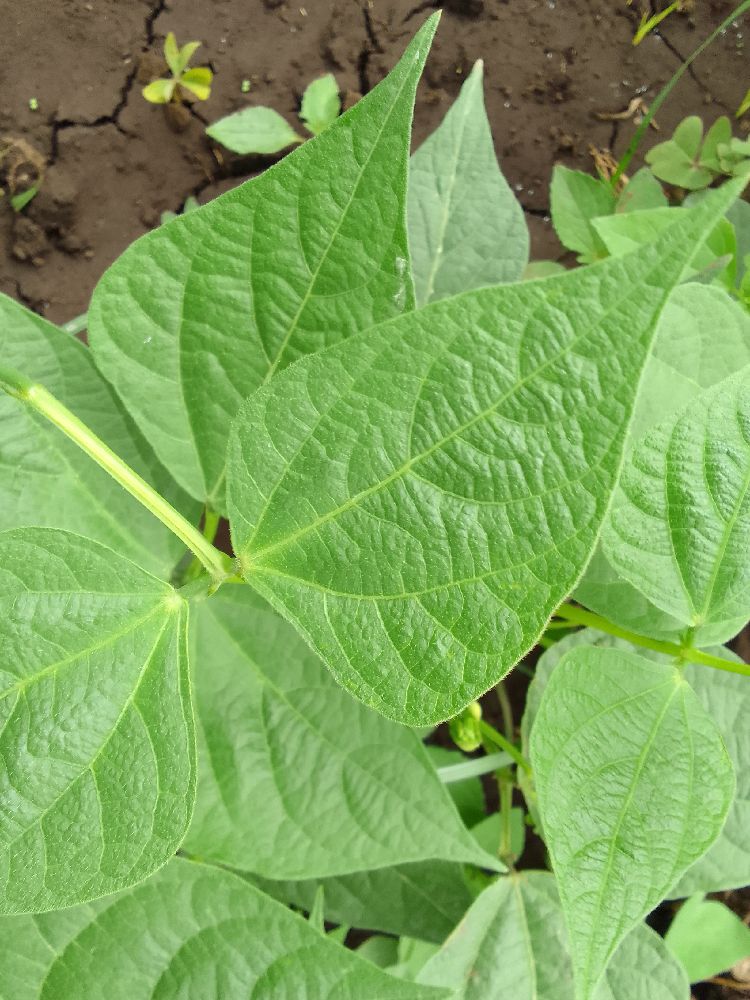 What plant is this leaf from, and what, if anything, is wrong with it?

common bean, healthy
